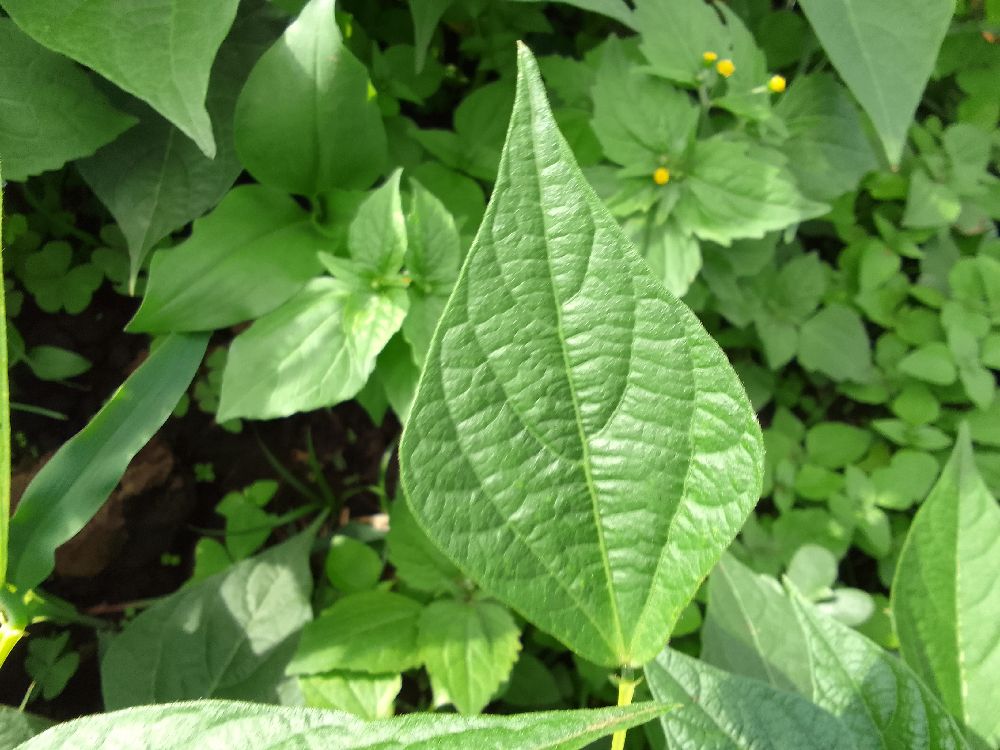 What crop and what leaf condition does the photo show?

common bean, healthy
